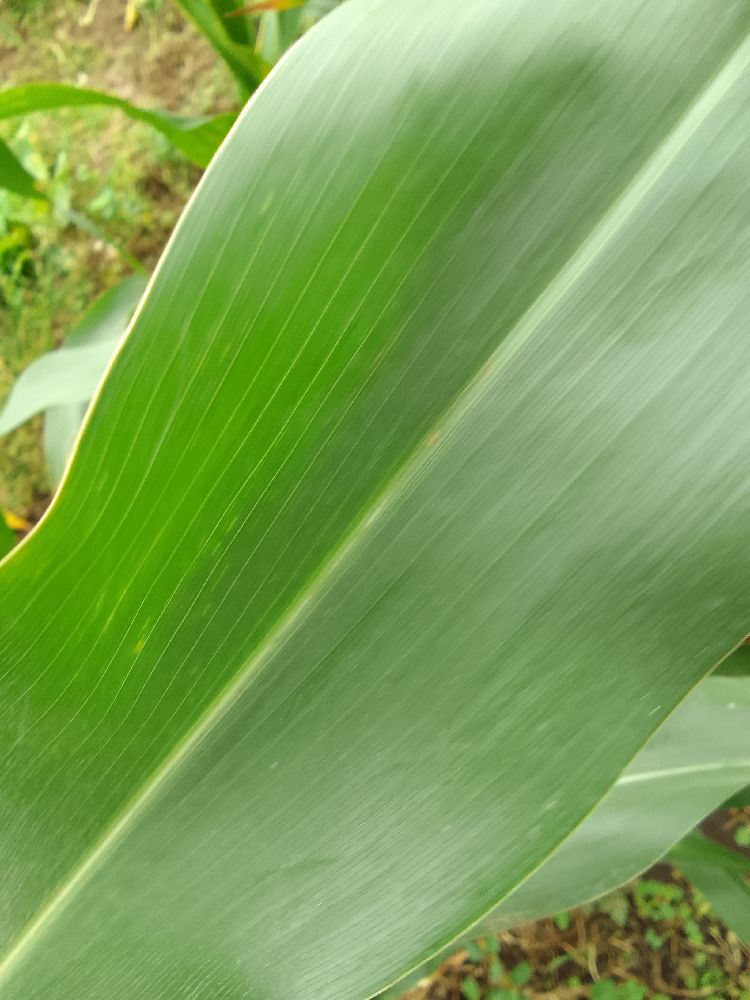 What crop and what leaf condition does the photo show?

maize, healthy
